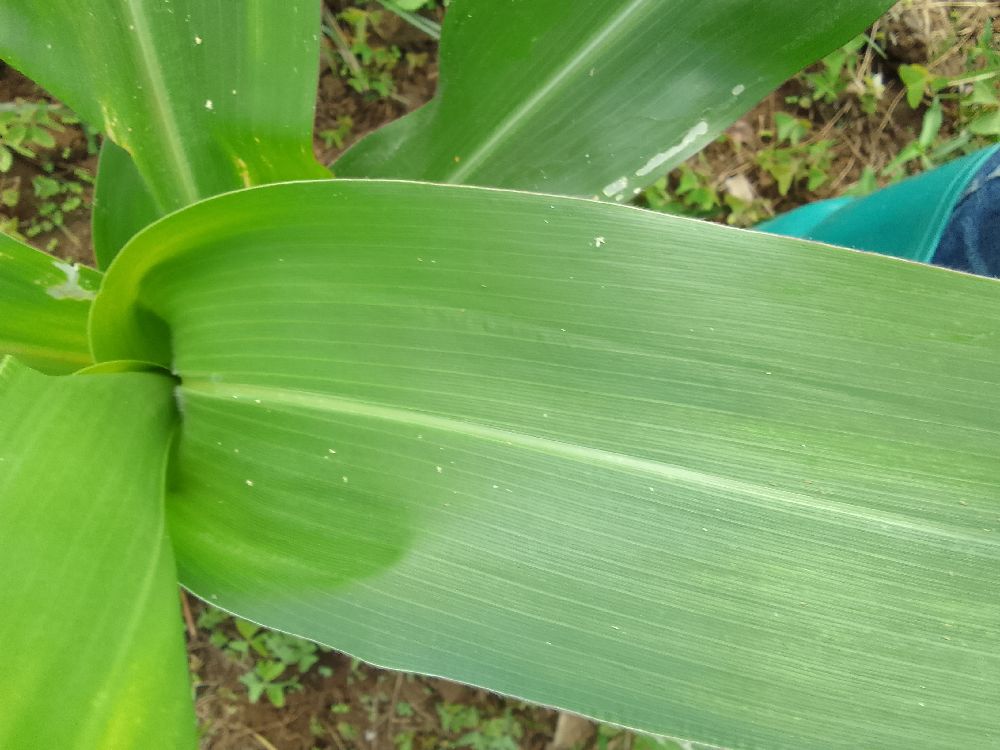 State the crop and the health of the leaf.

maize, healthy
